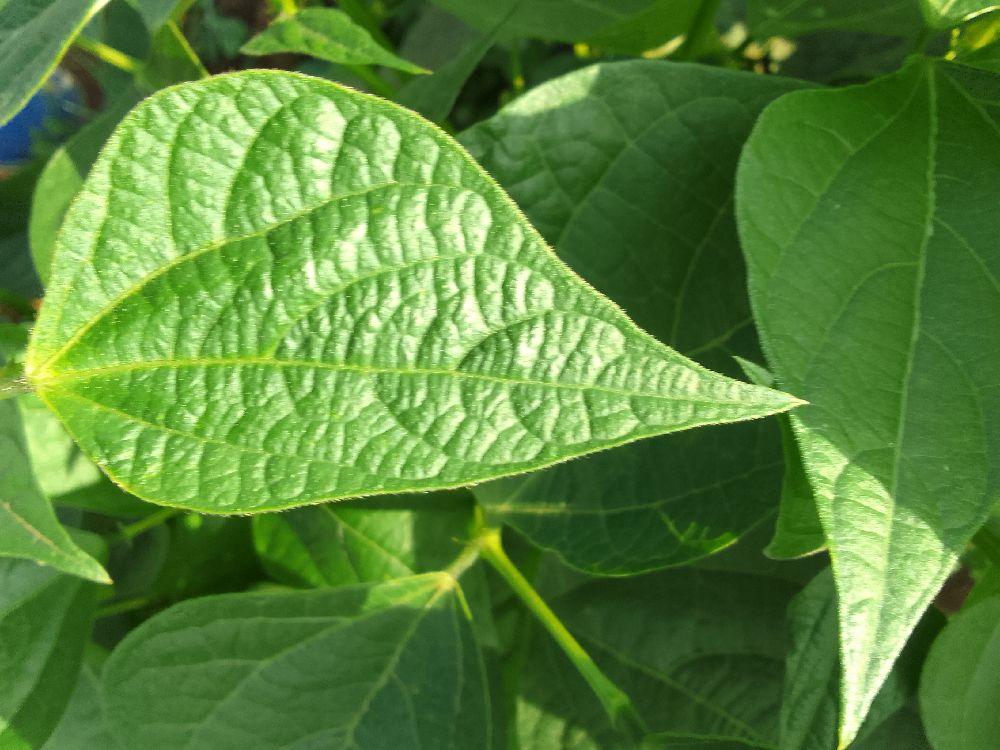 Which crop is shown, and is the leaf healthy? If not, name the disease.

common bean, healthy
